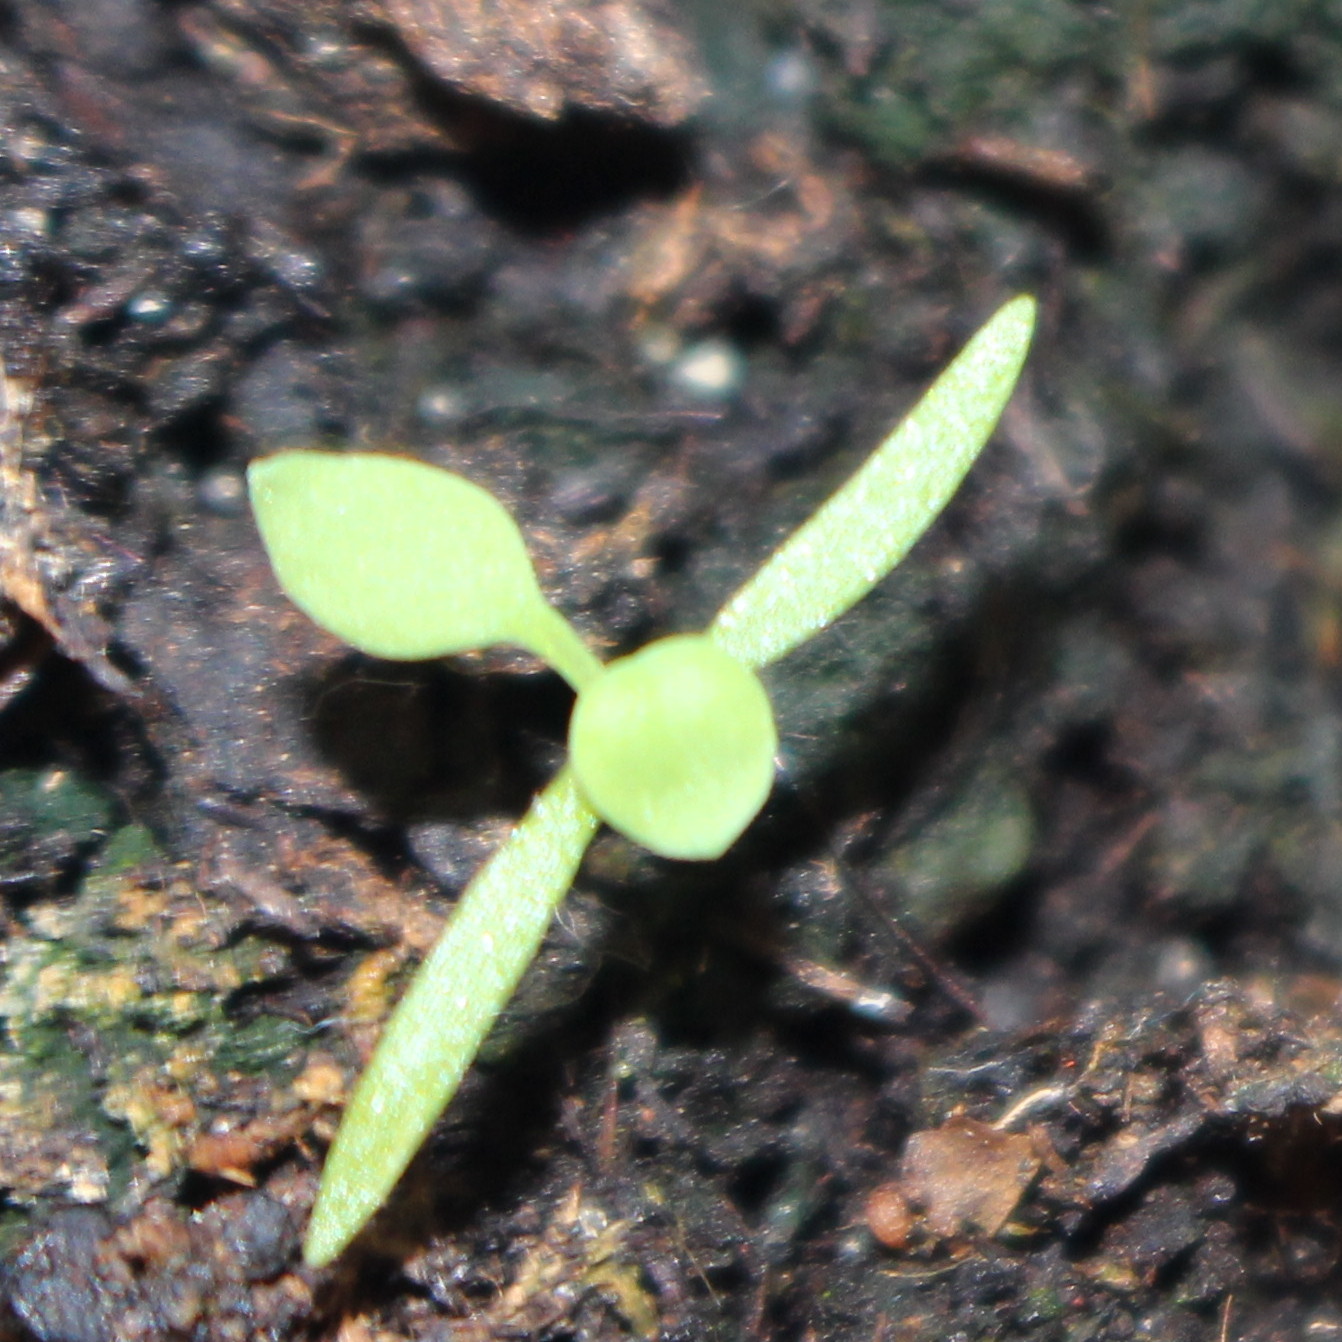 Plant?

Papaver rhoeas
